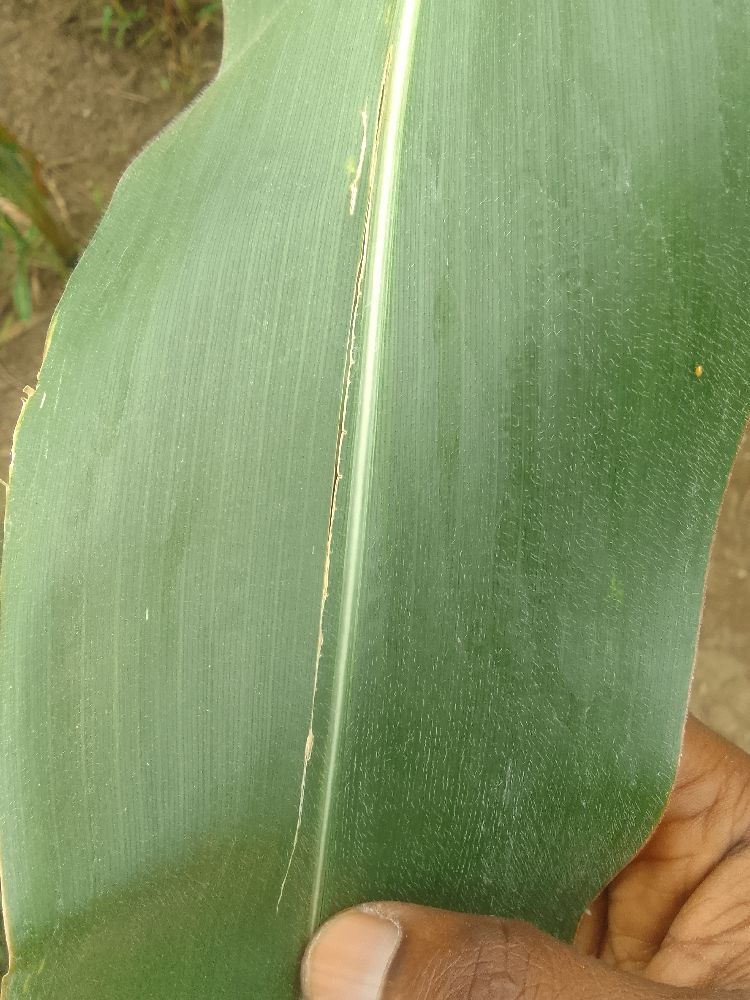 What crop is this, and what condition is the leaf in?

maize, healthy
